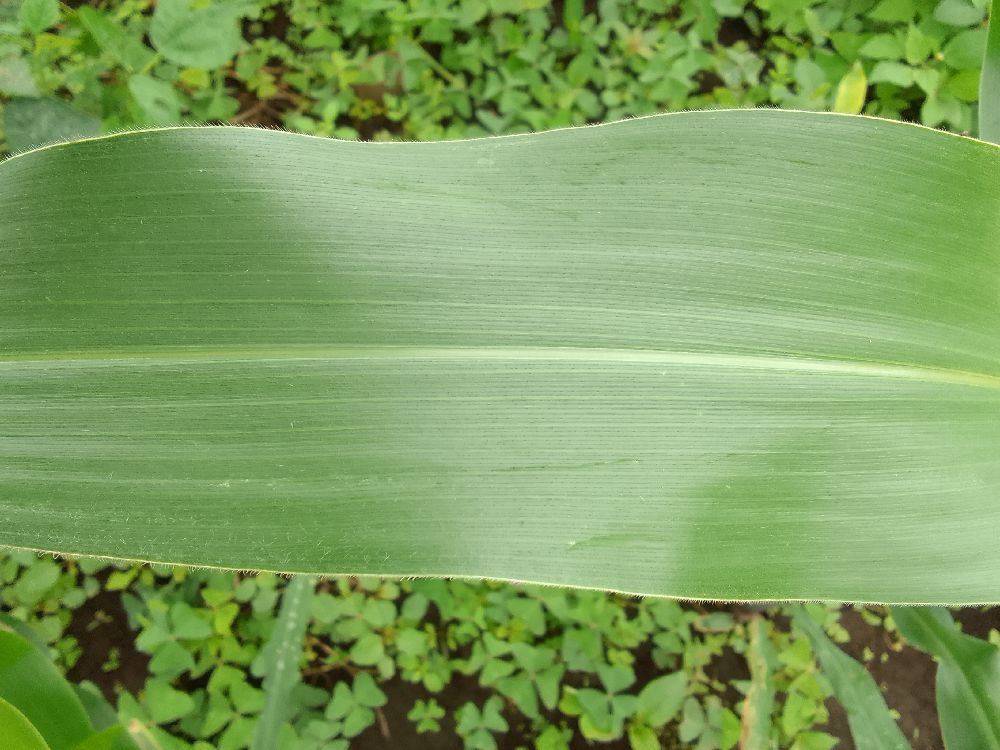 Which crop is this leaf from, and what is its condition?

maize, healthy
